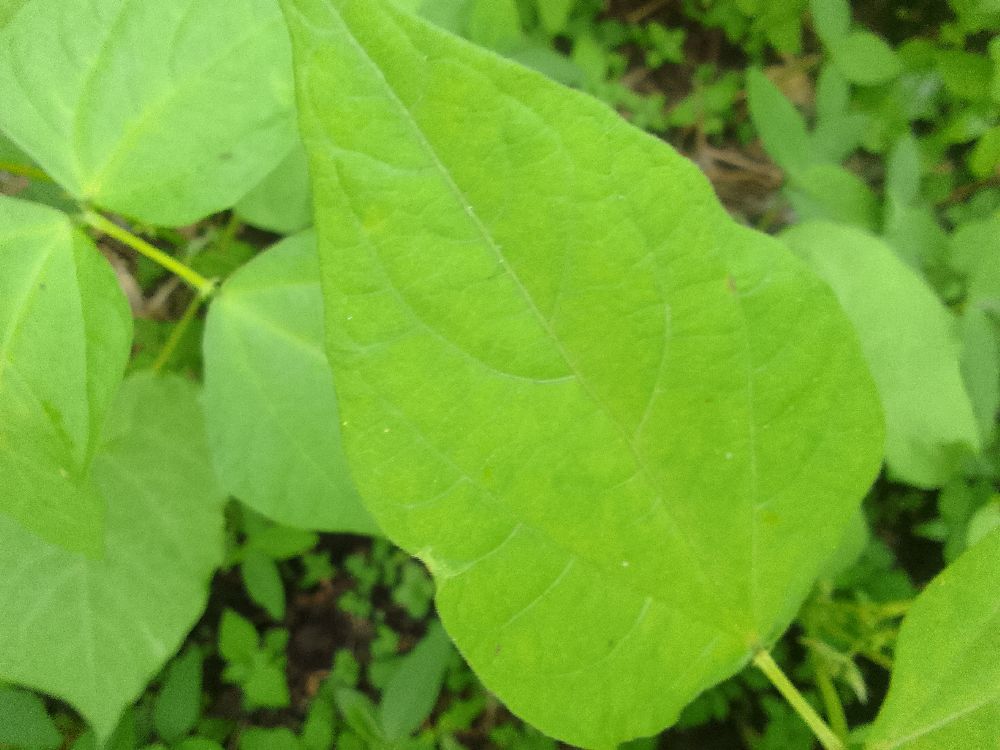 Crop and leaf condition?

common bean, healthy
